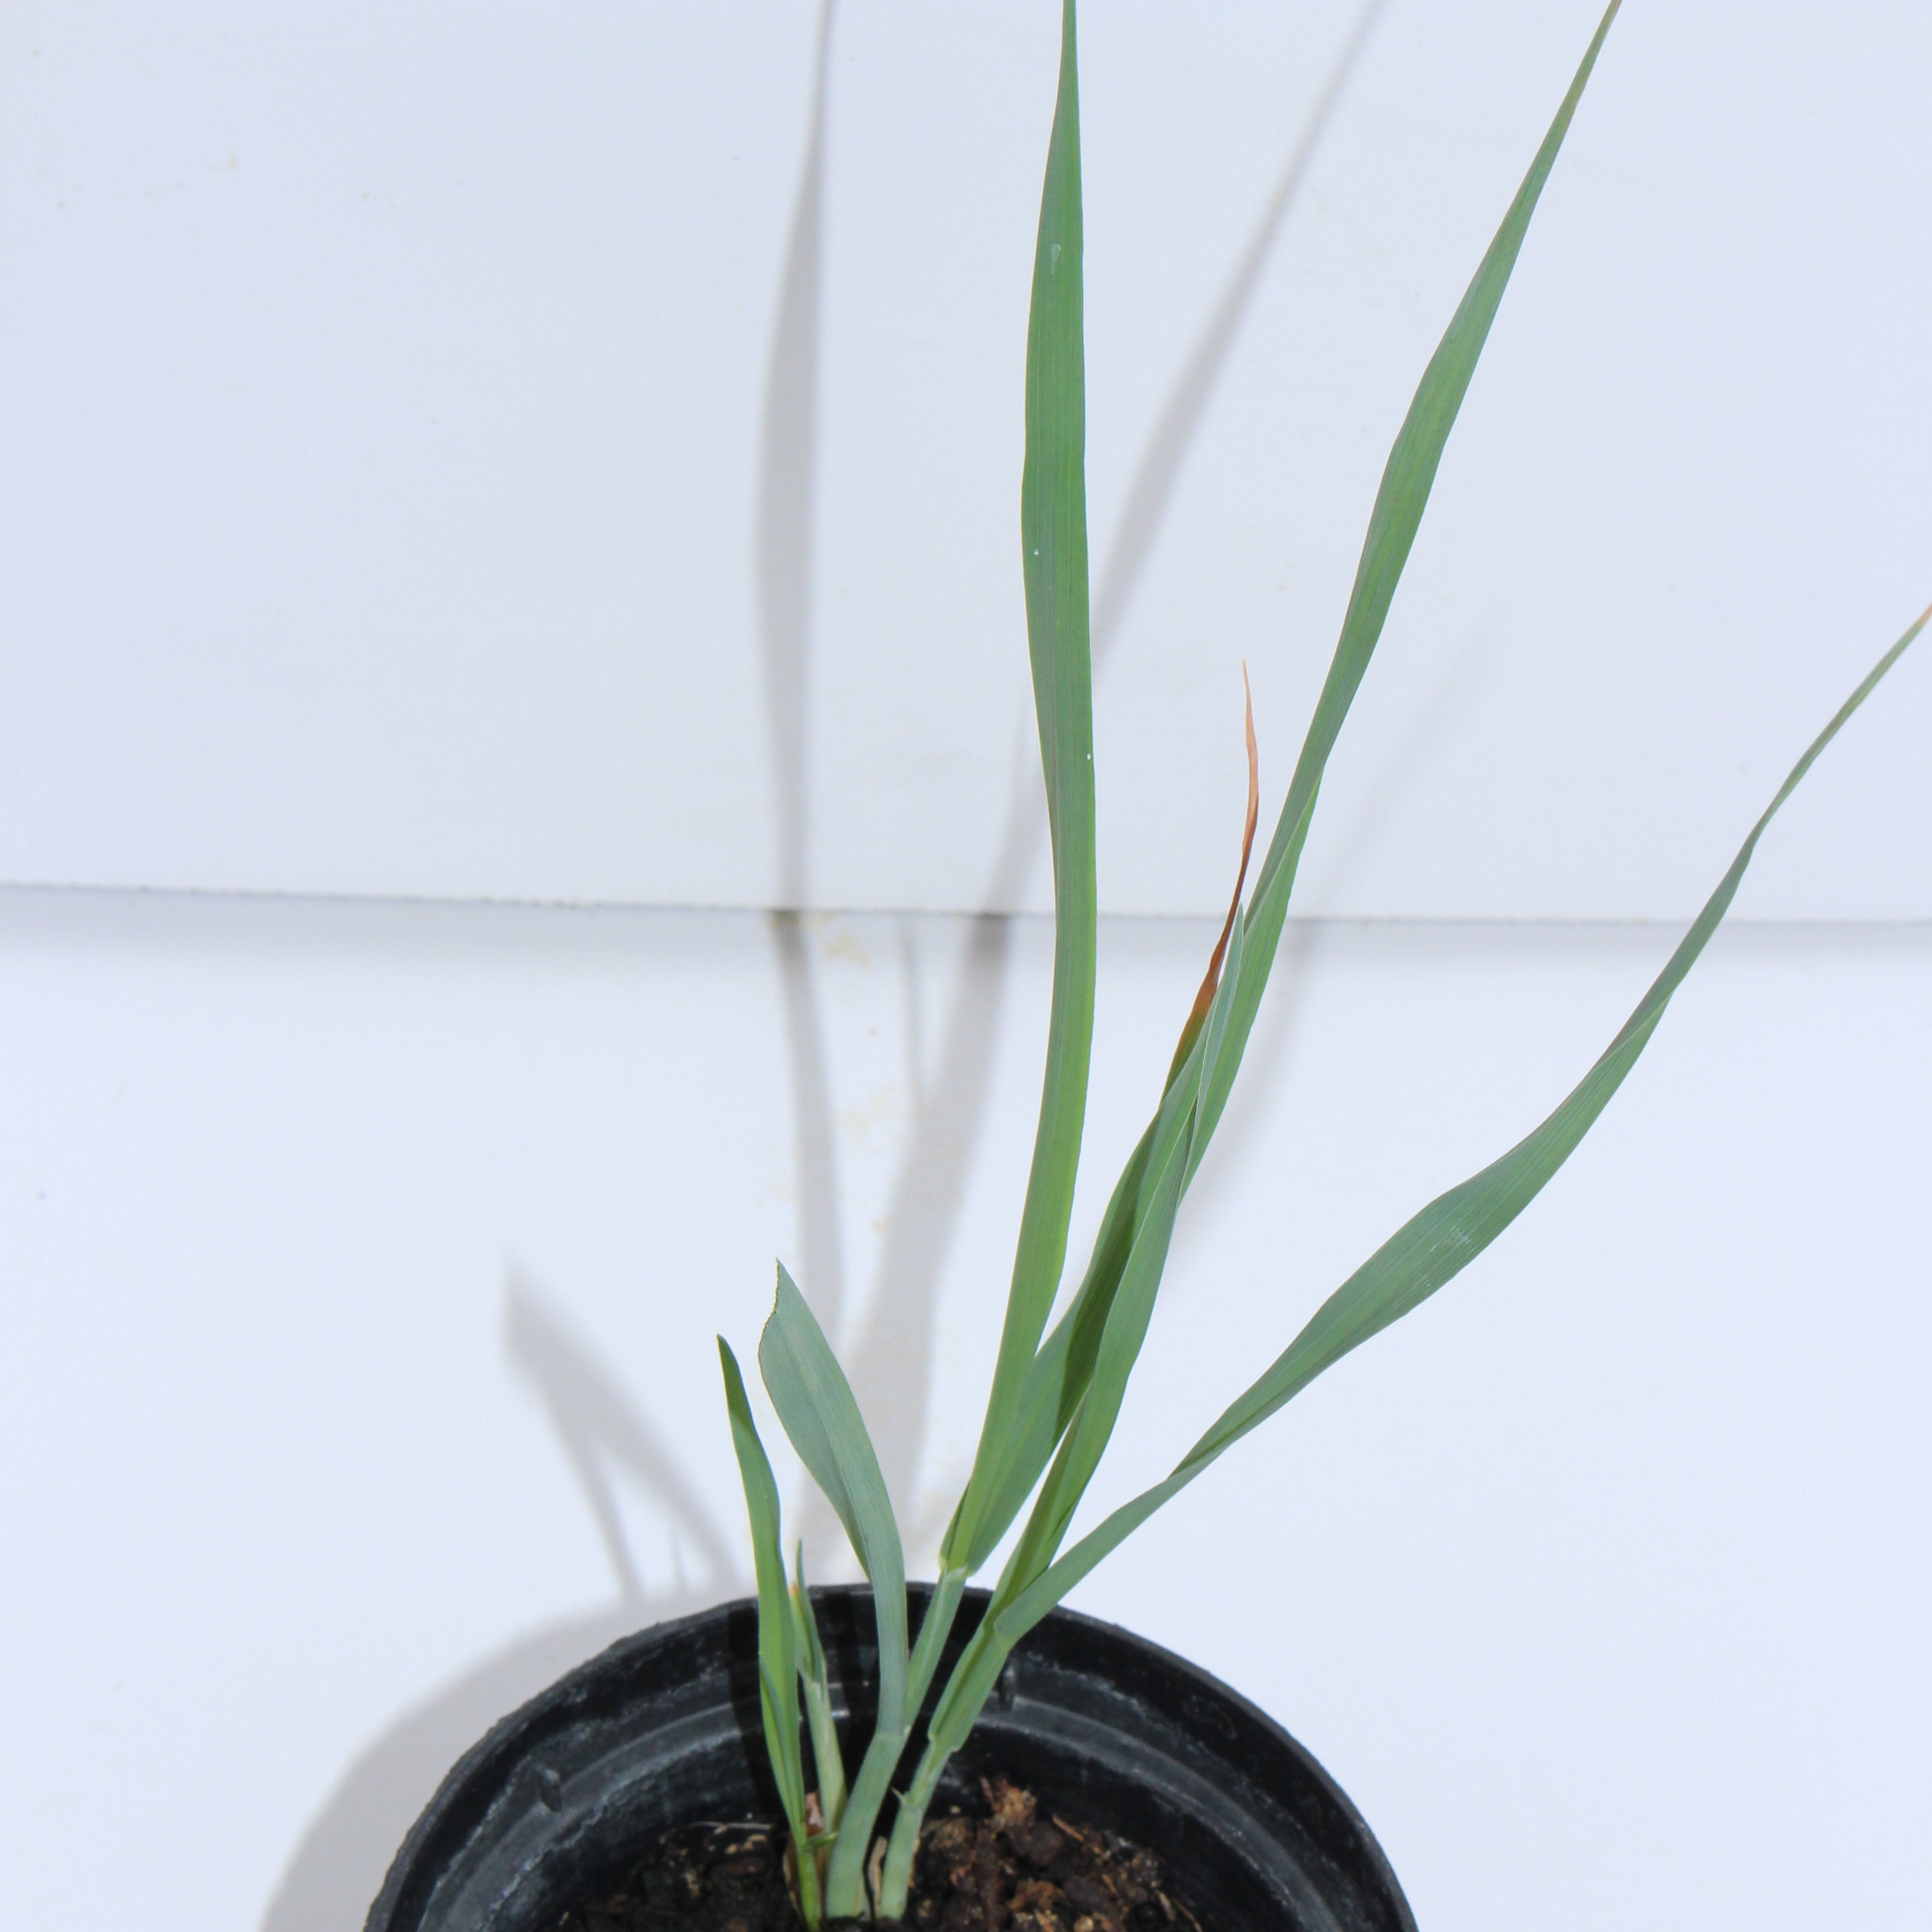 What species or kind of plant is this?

Avena sterilis
